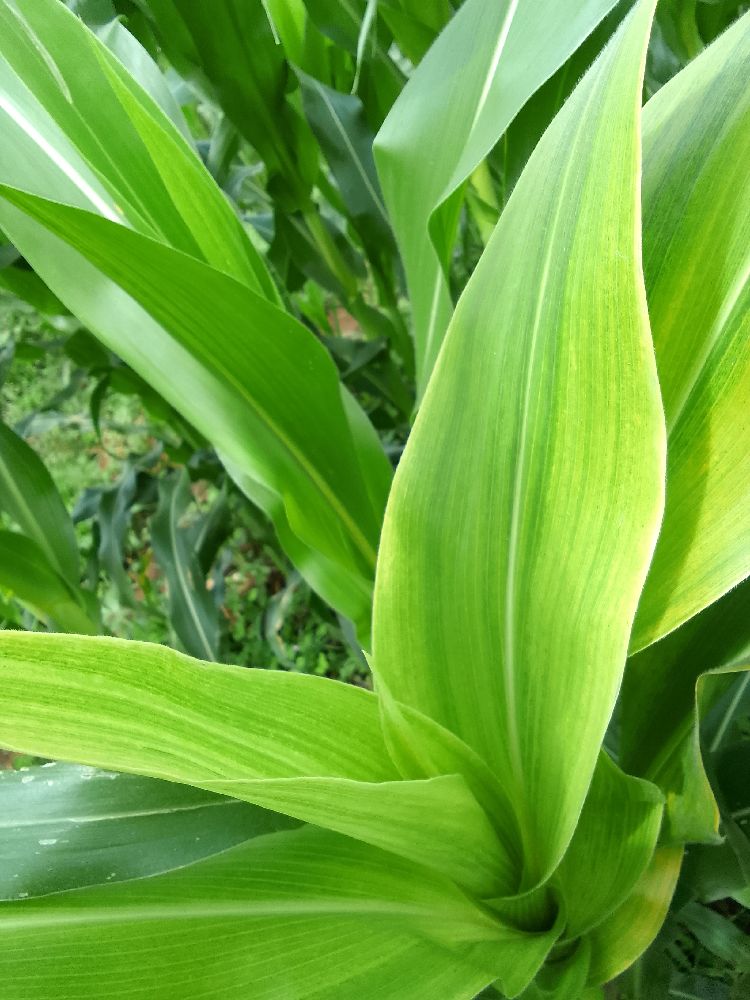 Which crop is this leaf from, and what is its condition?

maize, maize lethal necrosis
